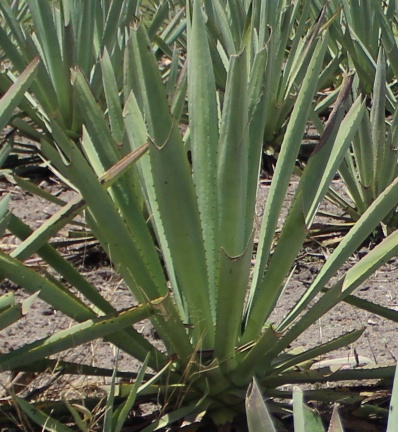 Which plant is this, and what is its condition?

agave, spotted
